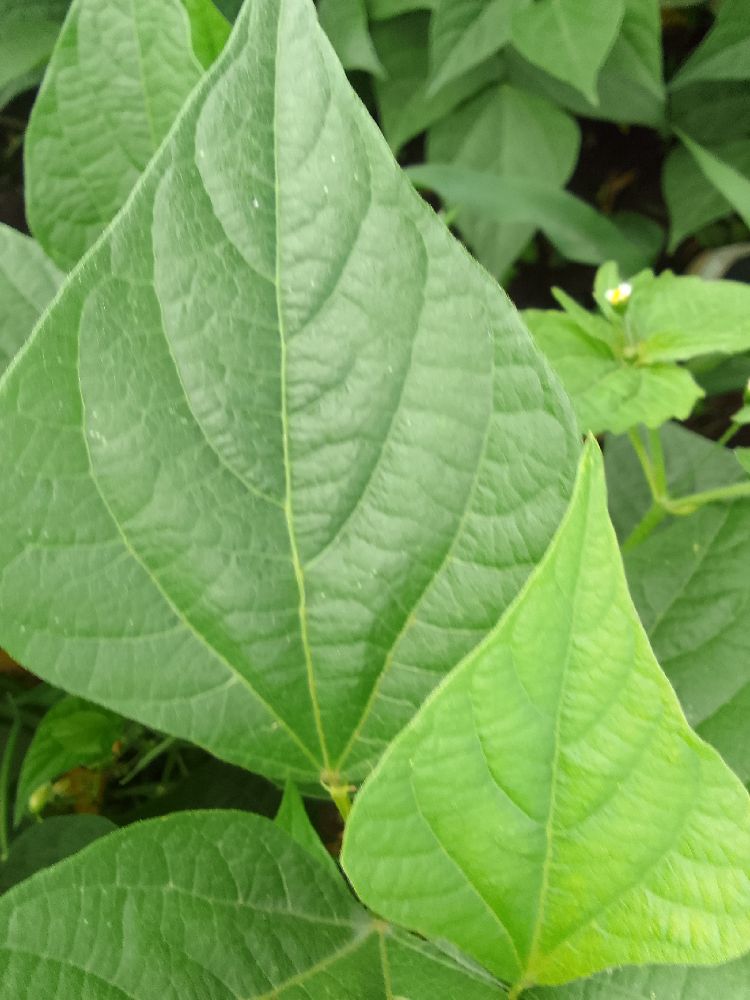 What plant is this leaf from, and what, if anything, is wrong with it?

common bean, healthy
